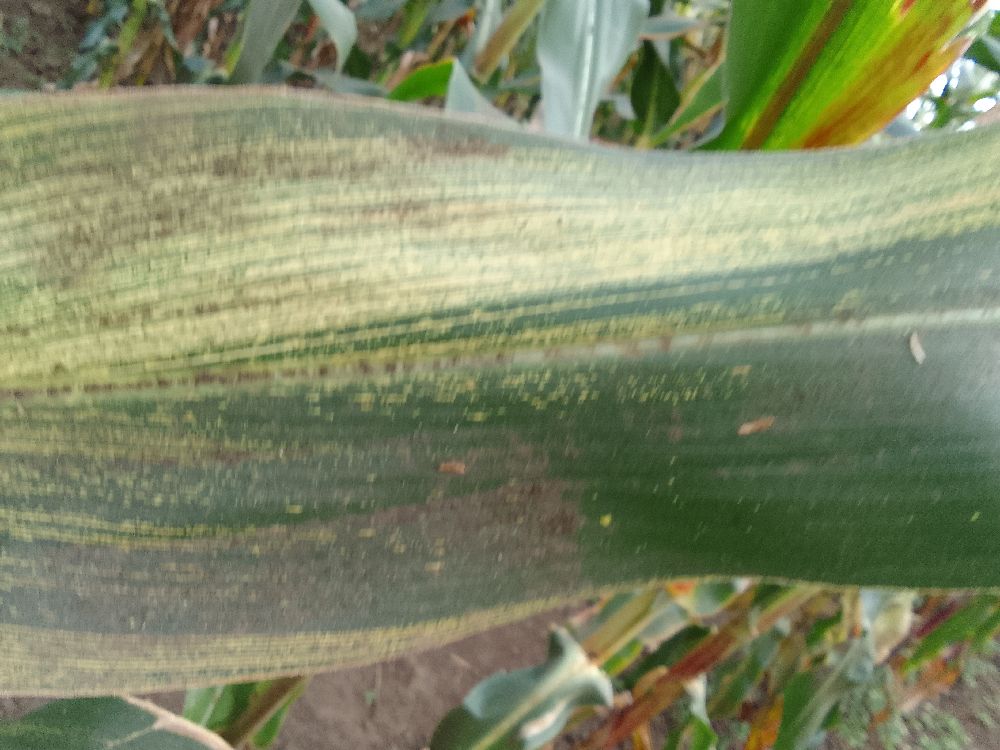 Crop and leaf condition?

maize, maize streak virus
